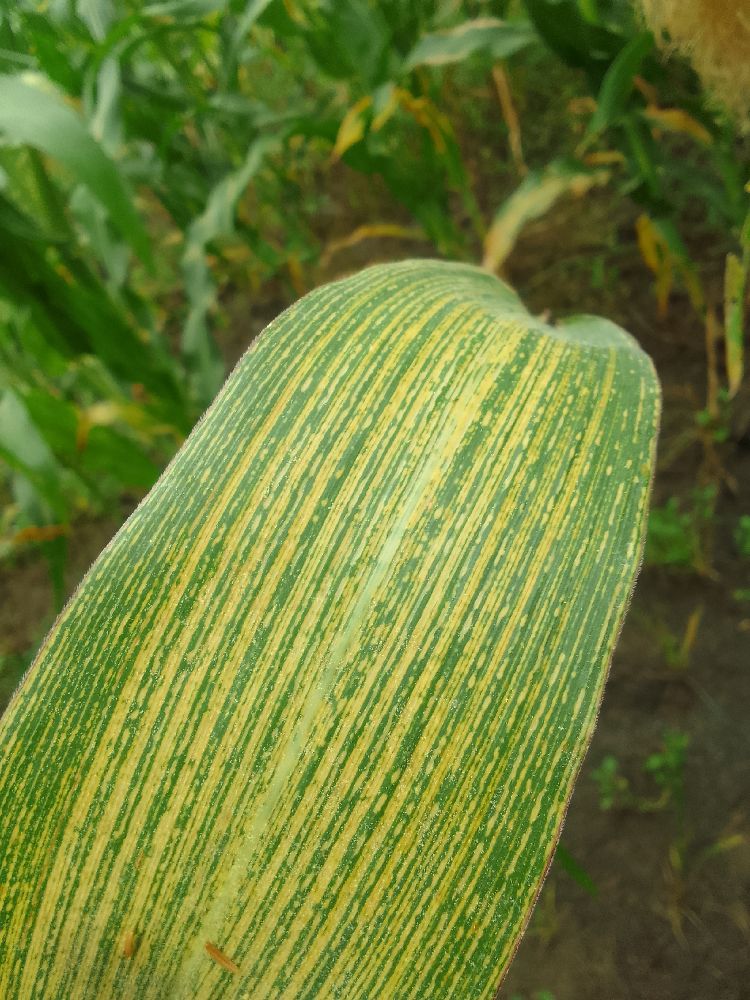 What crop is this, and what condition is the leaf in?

maize, maize streak virus
